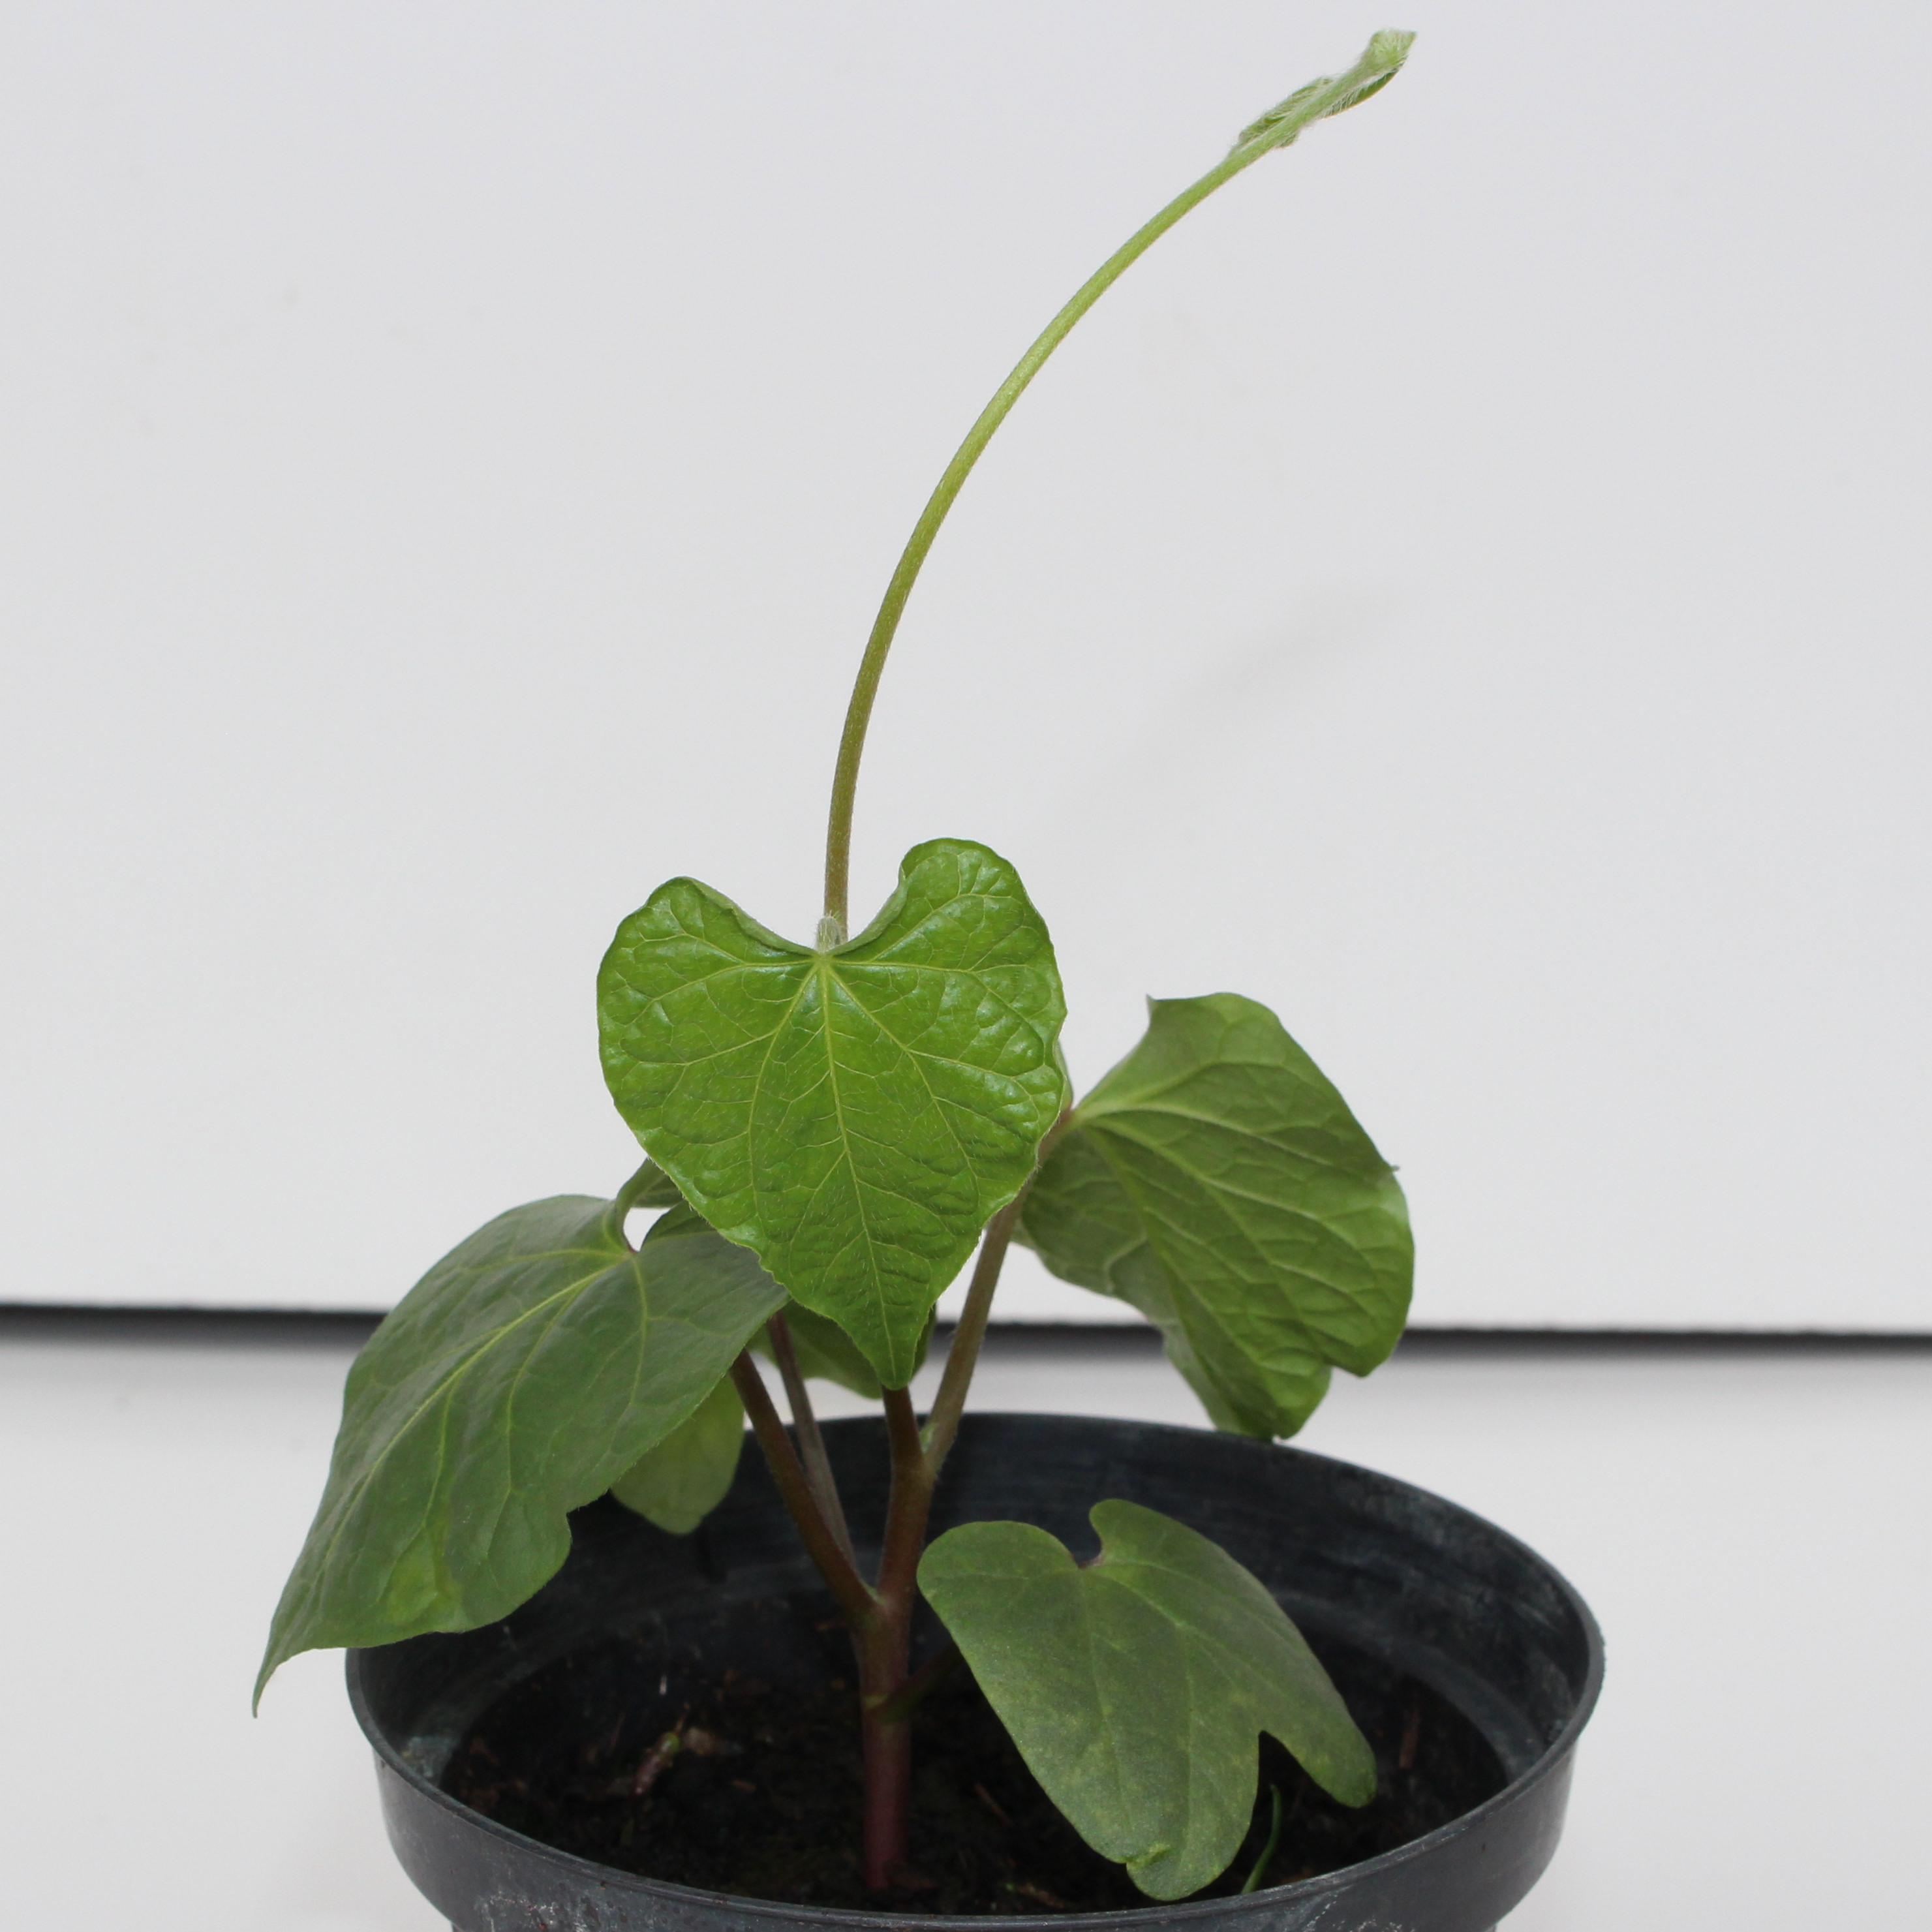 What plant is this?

Convolvulus arvensis
